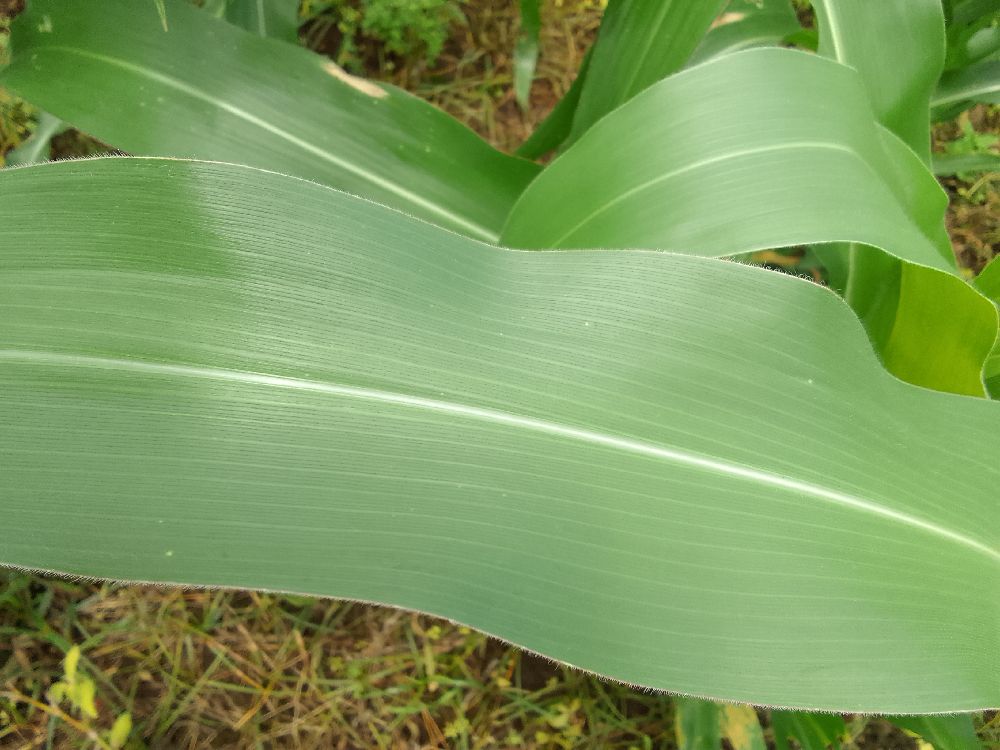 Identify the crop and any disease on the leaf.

maize, healthy
